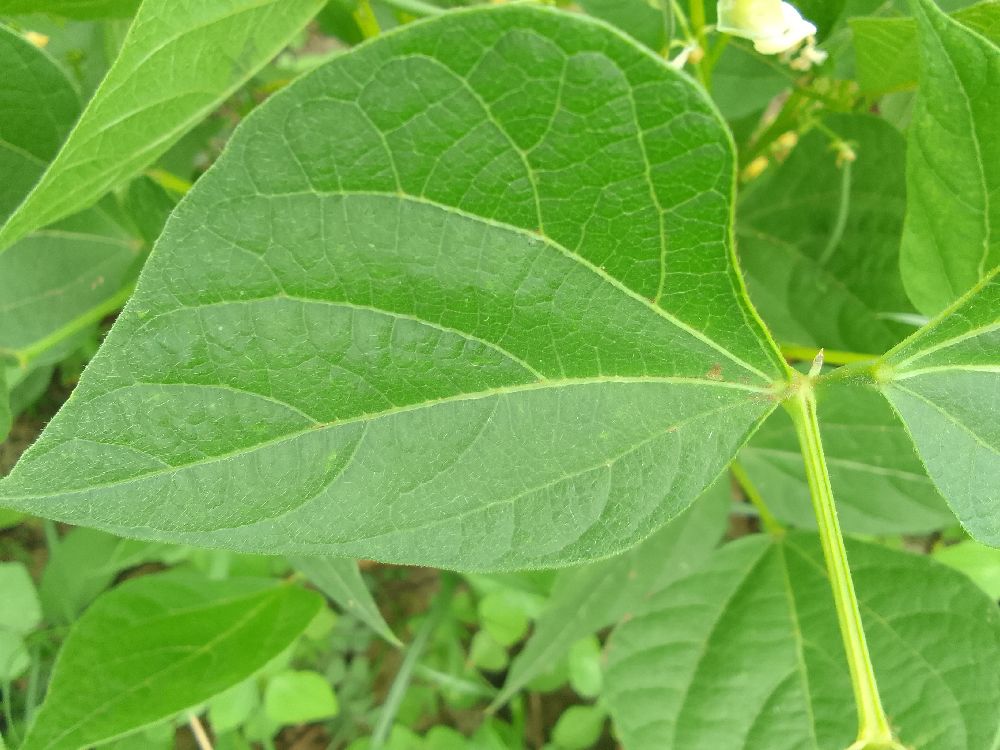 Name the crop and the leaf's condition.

common bean, healthy
